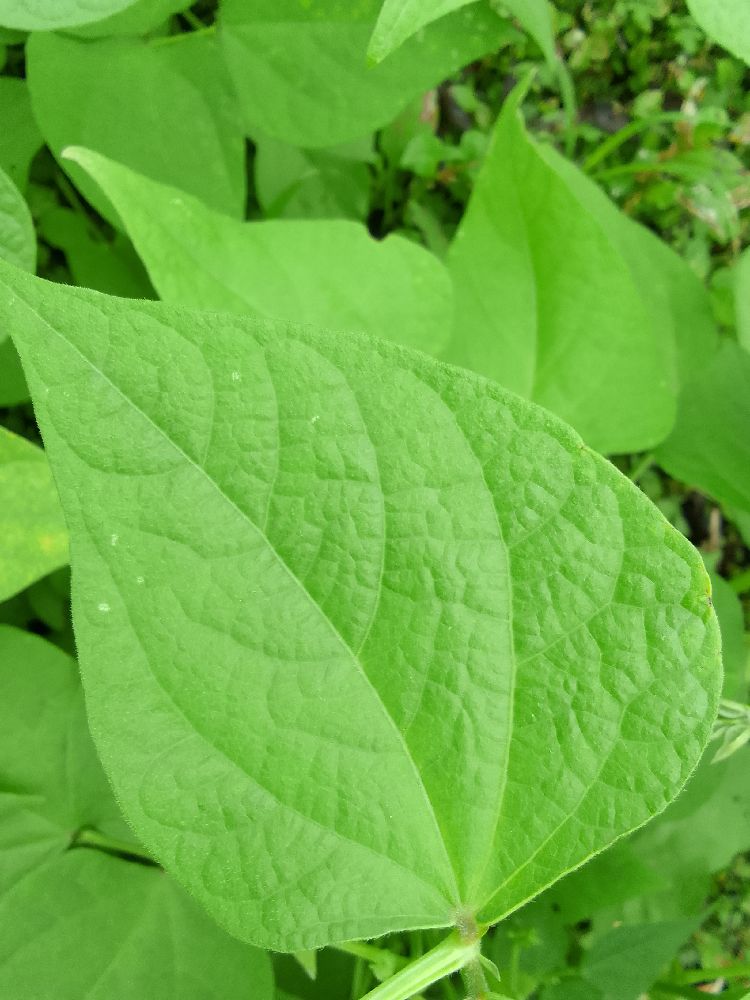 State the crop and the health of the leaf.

common bean, healthy
